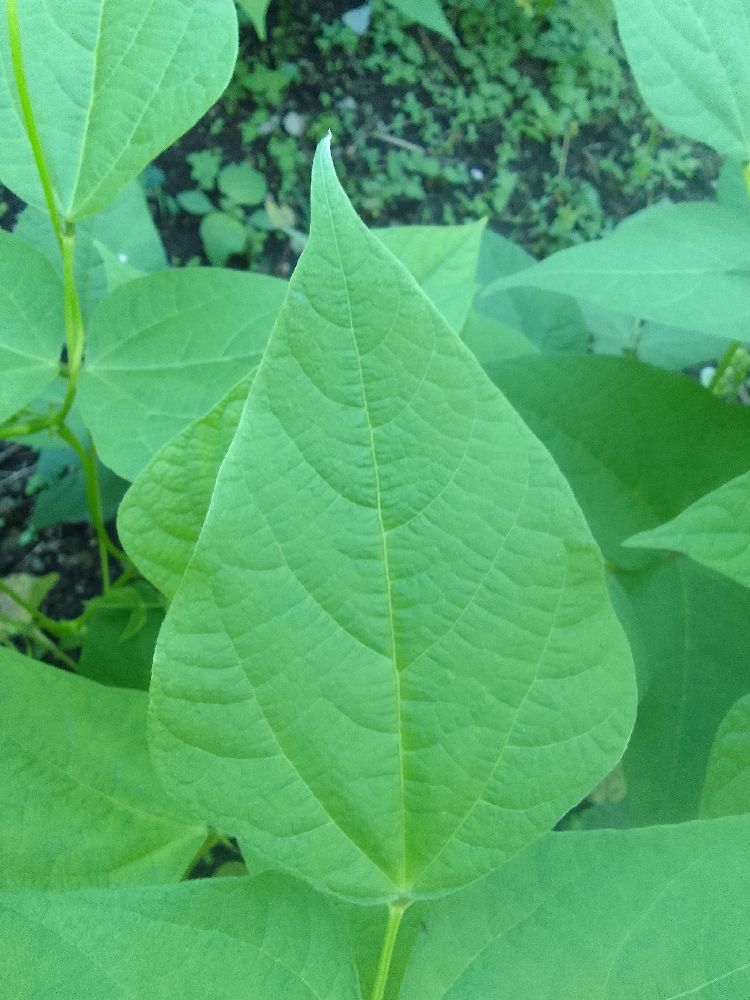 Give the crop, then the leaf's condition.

common bean, healthy
